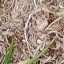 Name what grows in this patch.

grass
